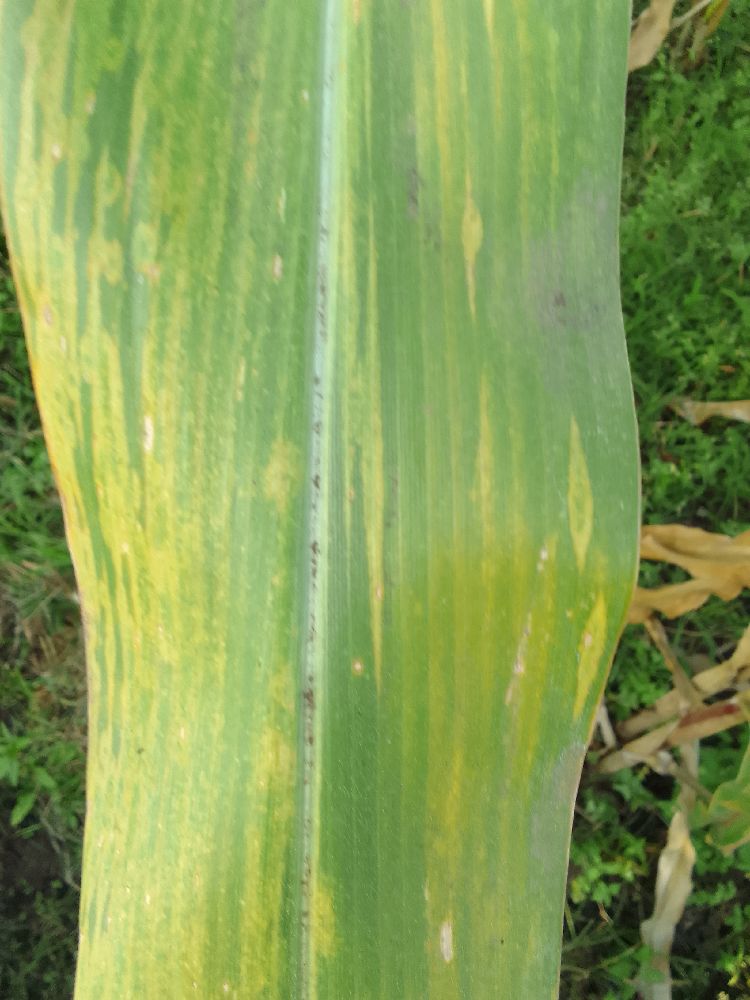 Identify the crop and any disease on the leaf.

maize, maize lethal necrosis
